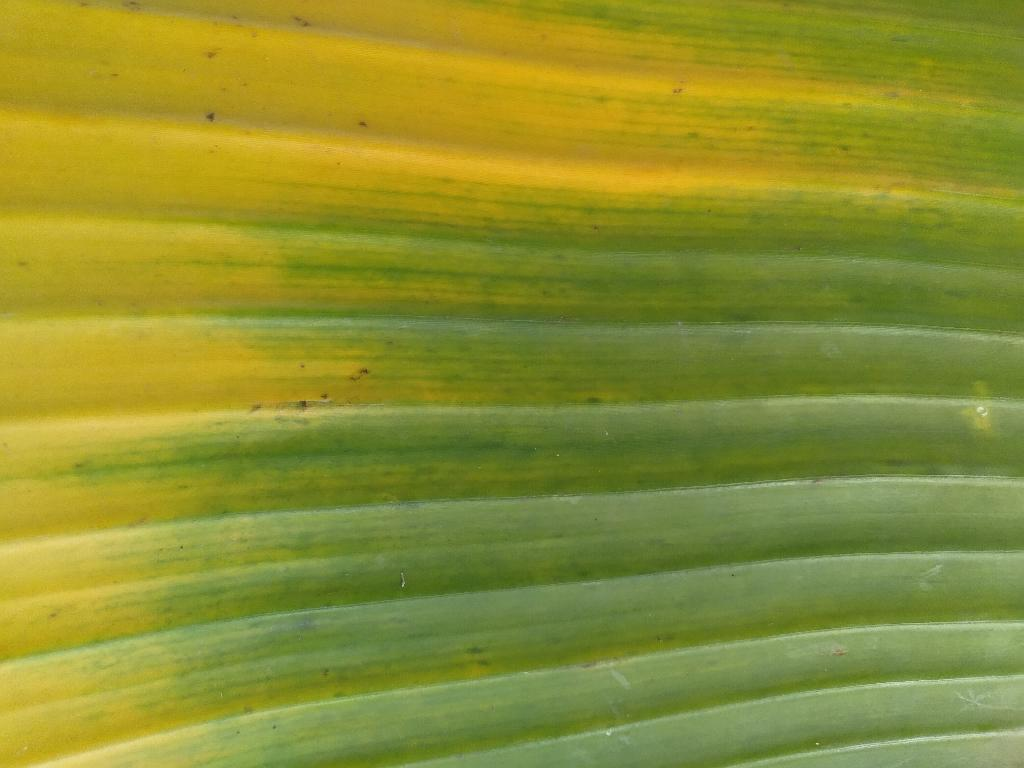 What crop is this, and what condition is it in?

banana, fusarium wilt race 1
